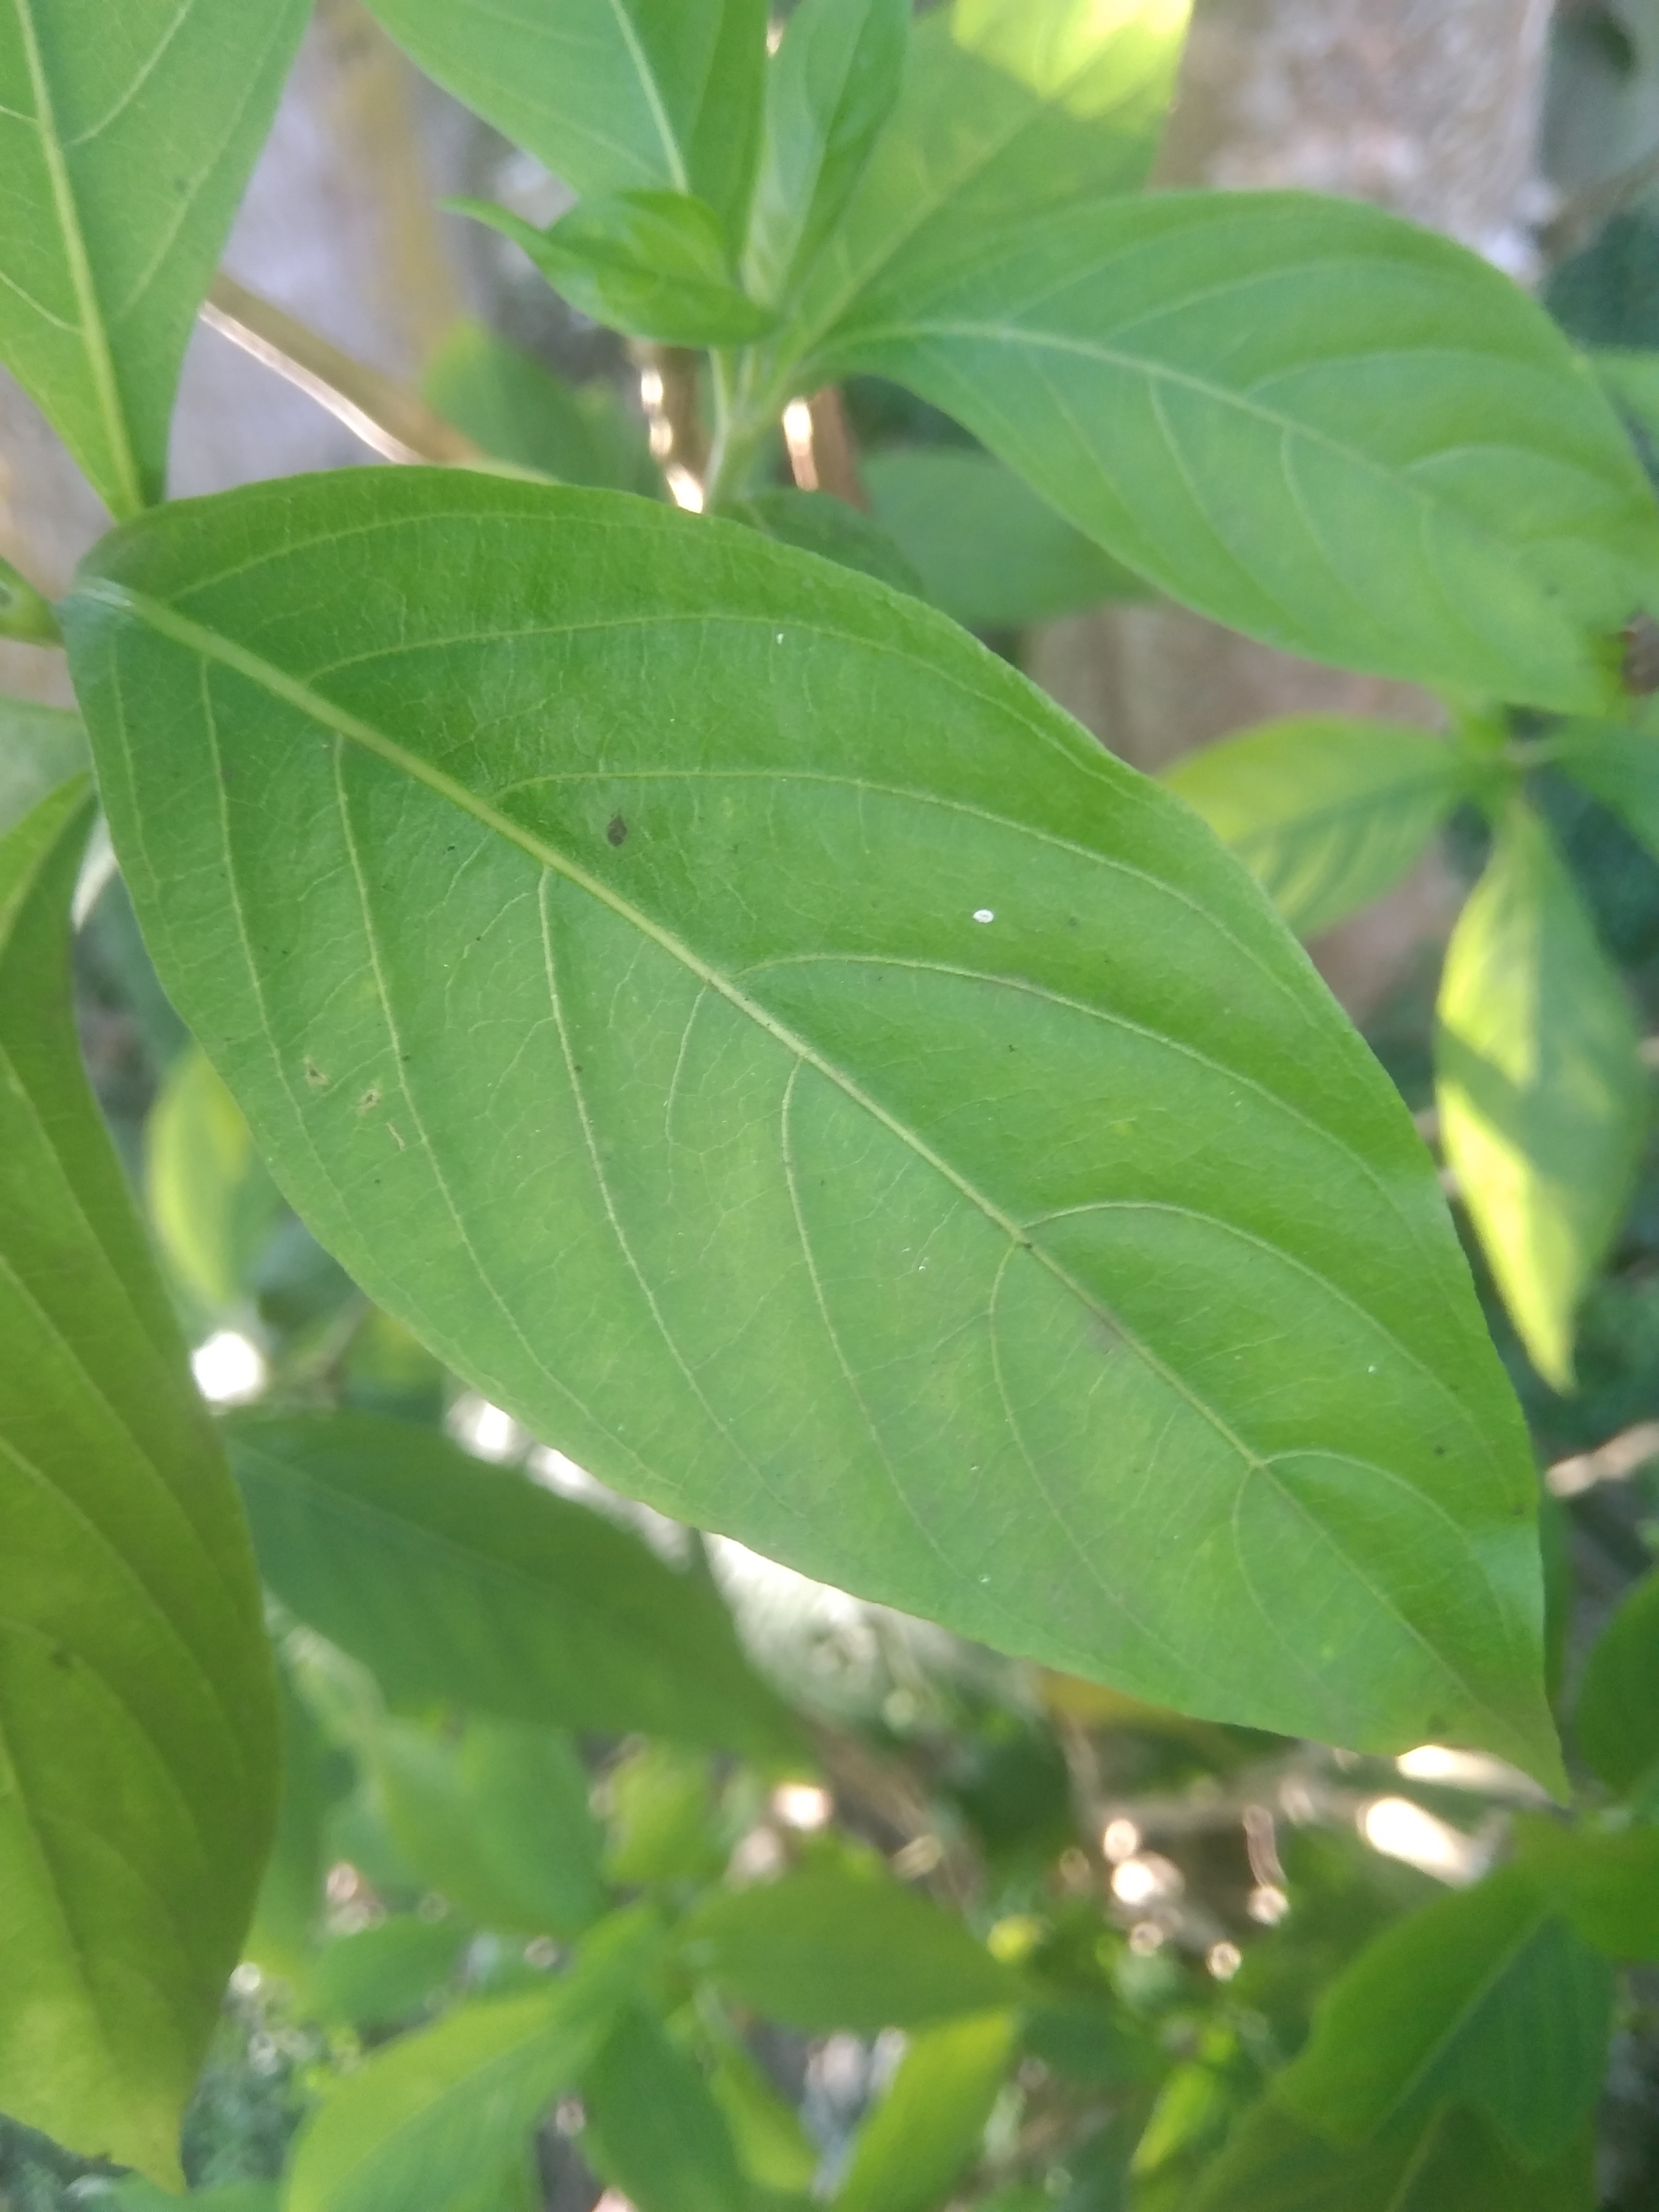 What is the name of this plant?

vasaka
